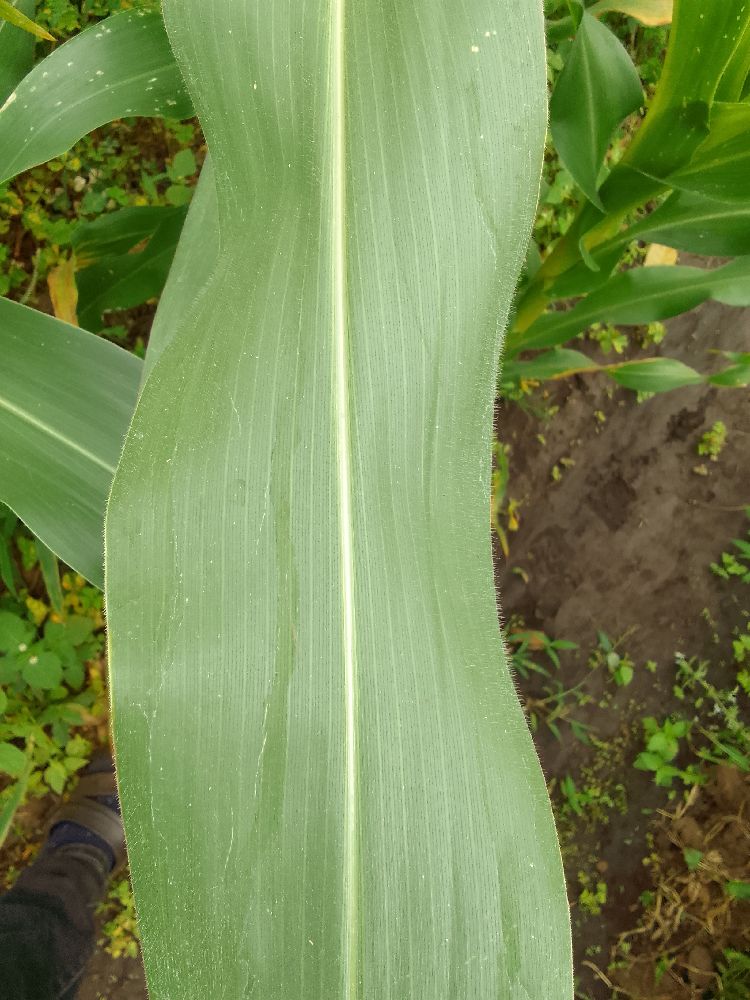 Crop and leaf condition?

maize, healthy
